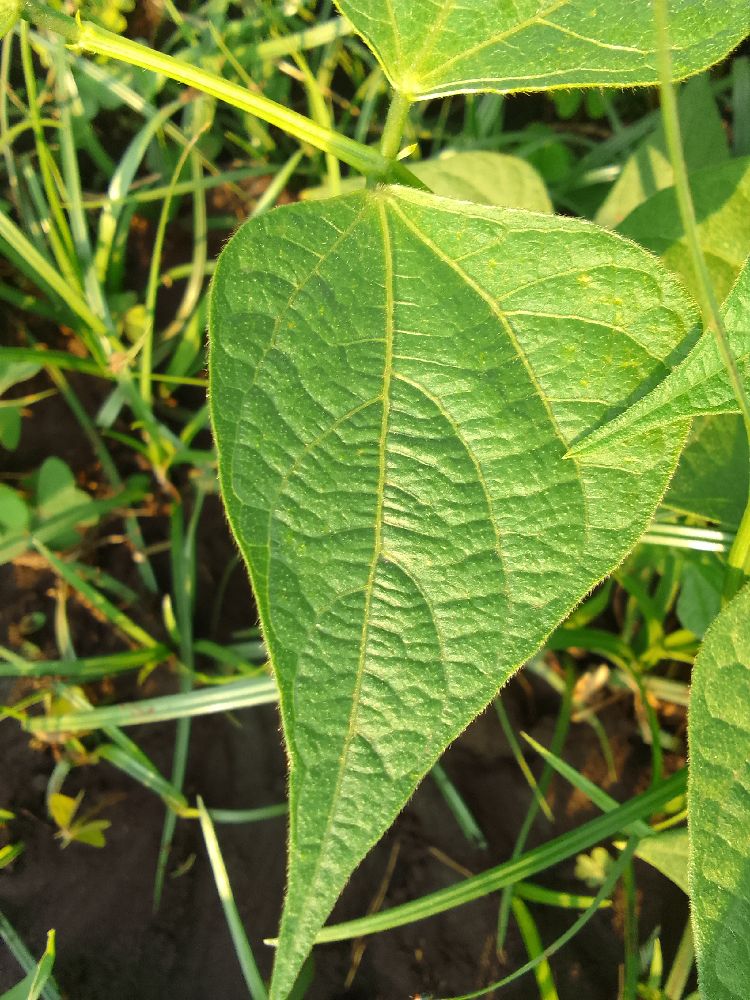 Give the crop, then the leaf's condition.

common bean, healthy
